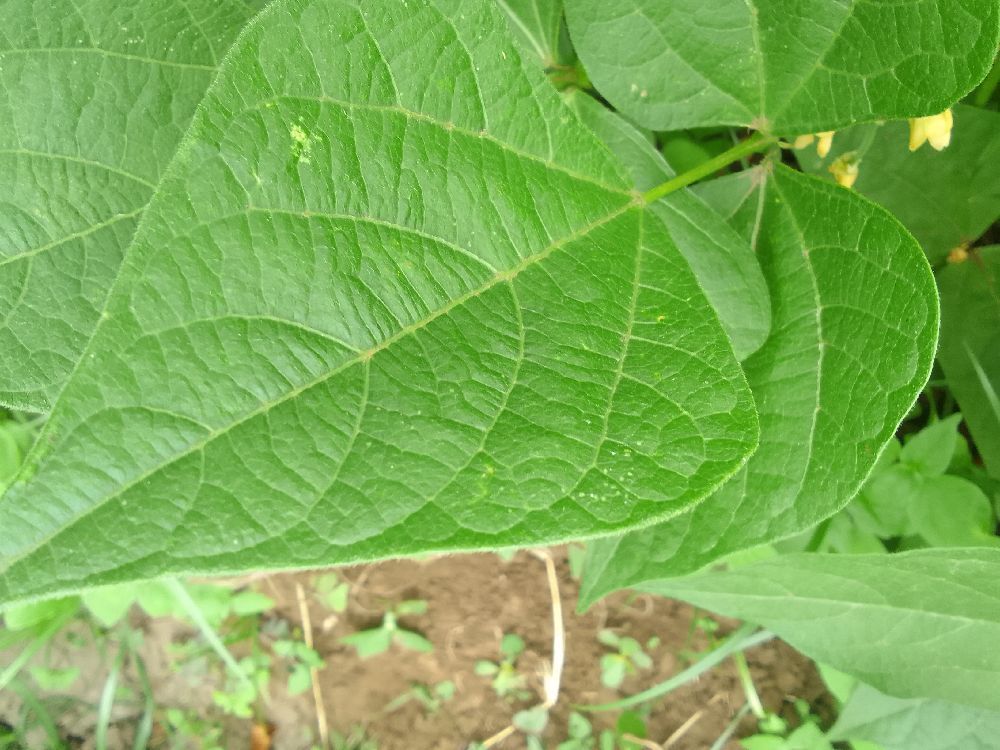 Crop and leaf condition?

common bean, healthy
